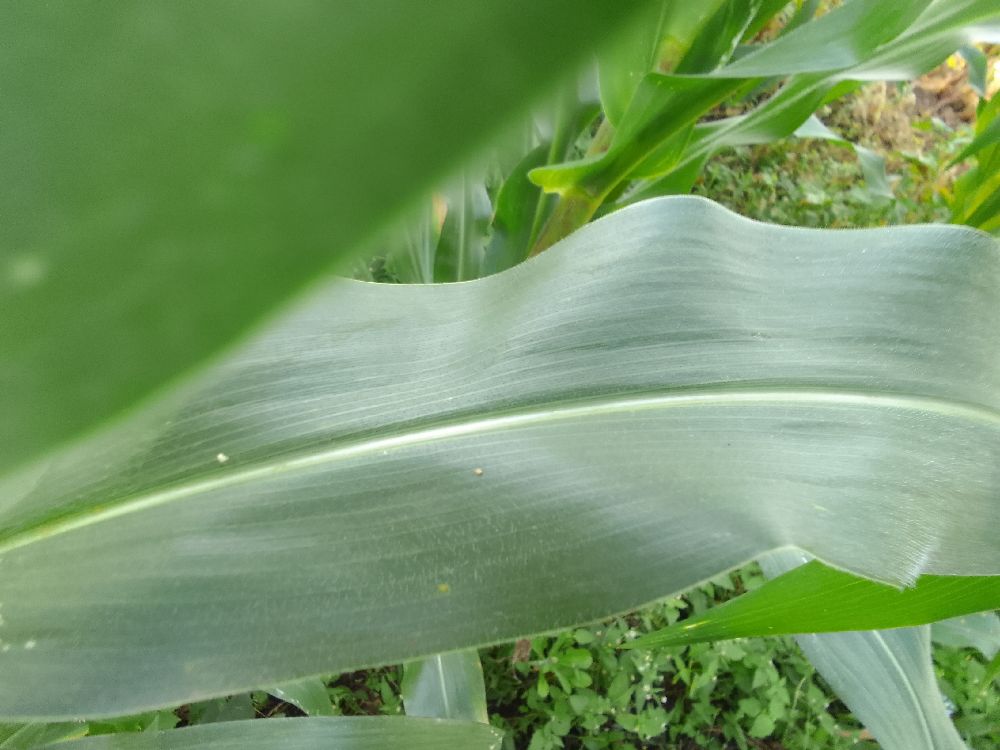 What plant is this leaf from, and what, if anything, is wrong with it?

maize, healthy
